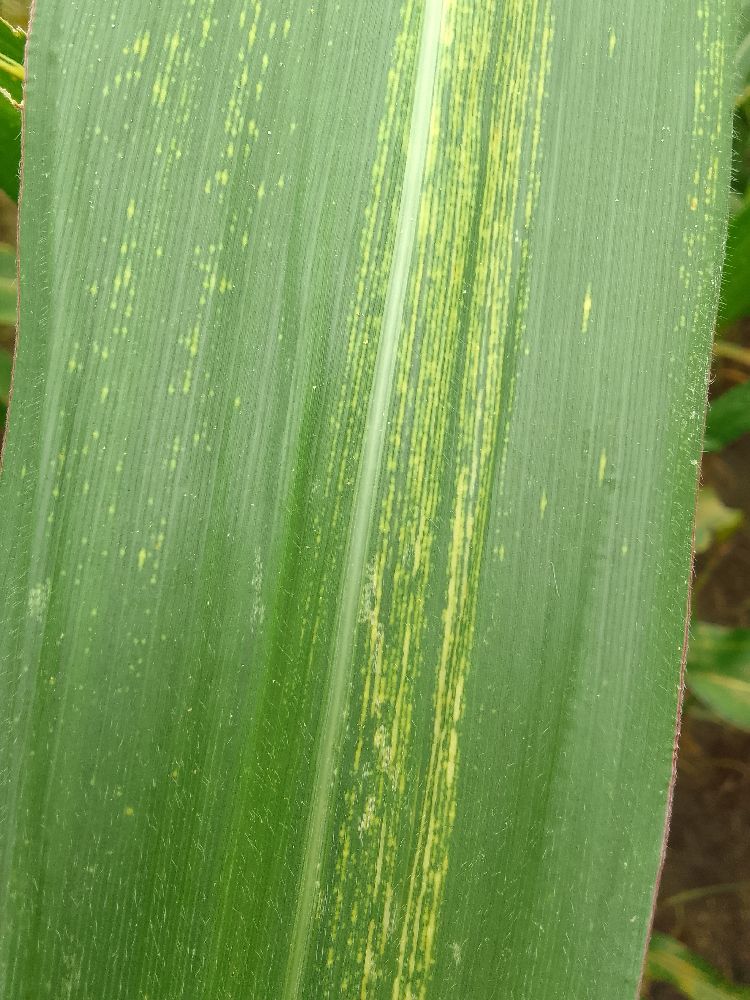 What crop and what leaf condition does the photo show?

maize, maize streak virus
